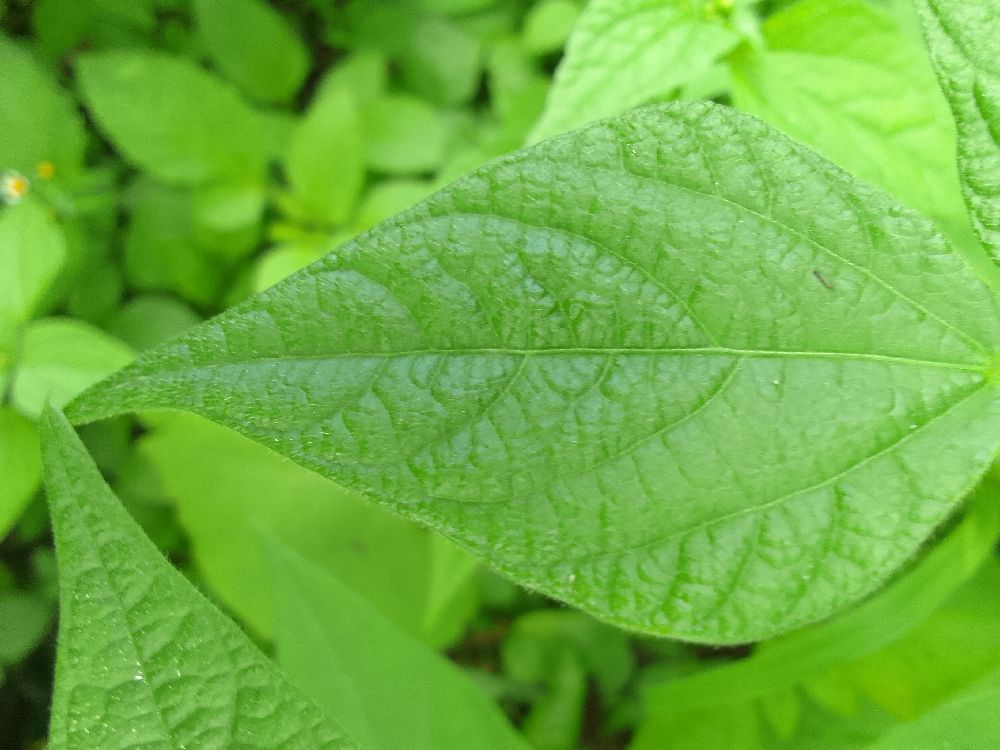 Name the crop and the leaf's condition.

common bean, healthy
